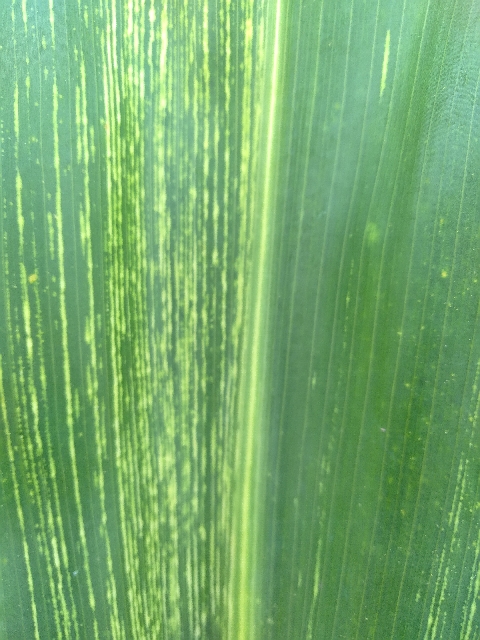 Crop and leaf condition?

maize, maize streak virus
